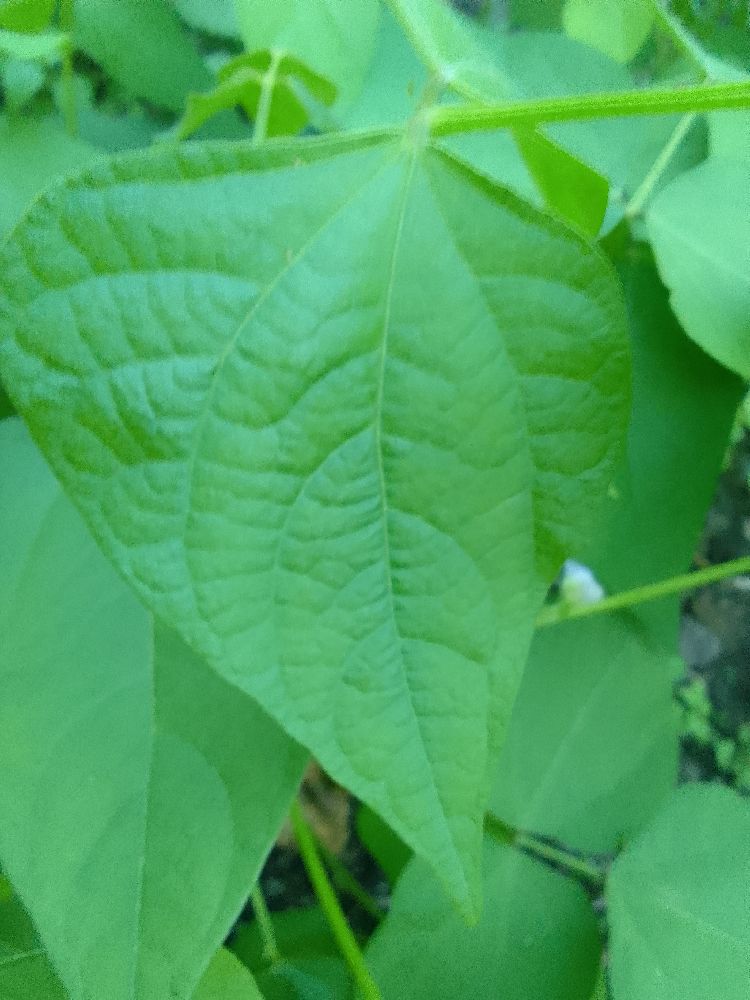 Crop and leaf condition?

common bean, healthy
